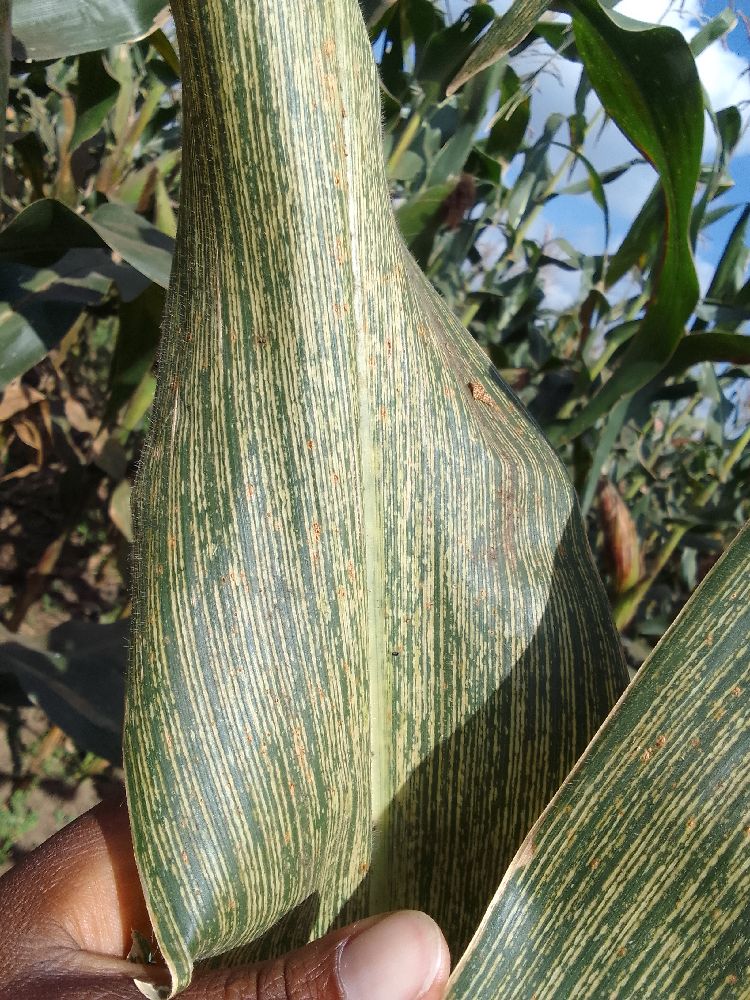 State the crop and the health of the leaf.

maize, maize streak virus
